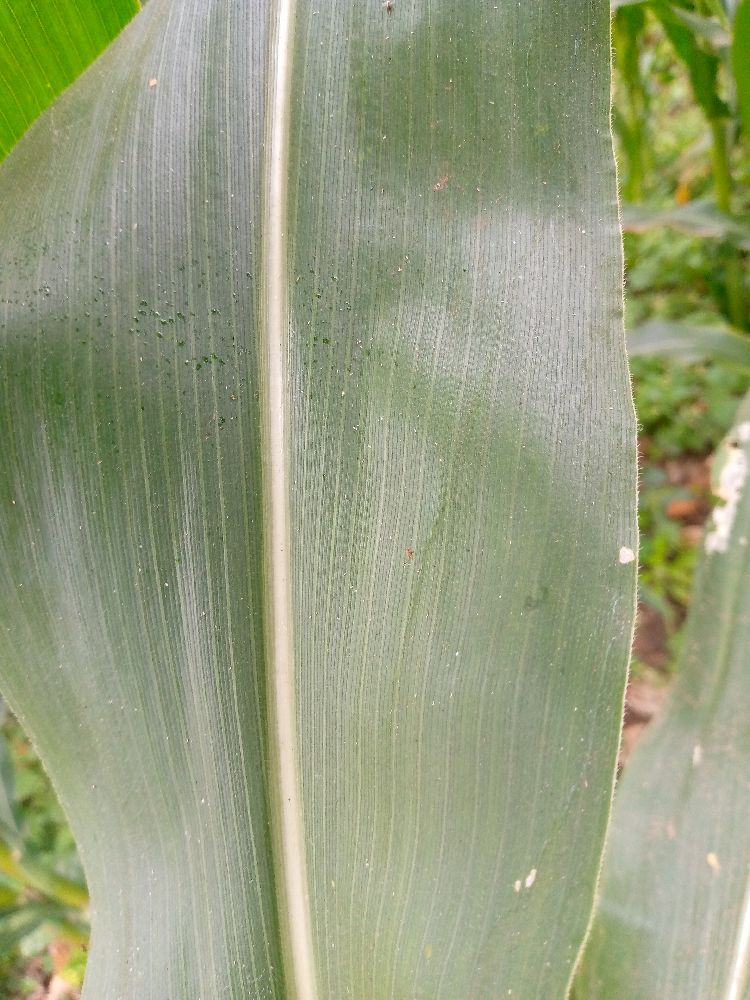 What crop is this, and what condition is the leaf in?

maize, healthy
